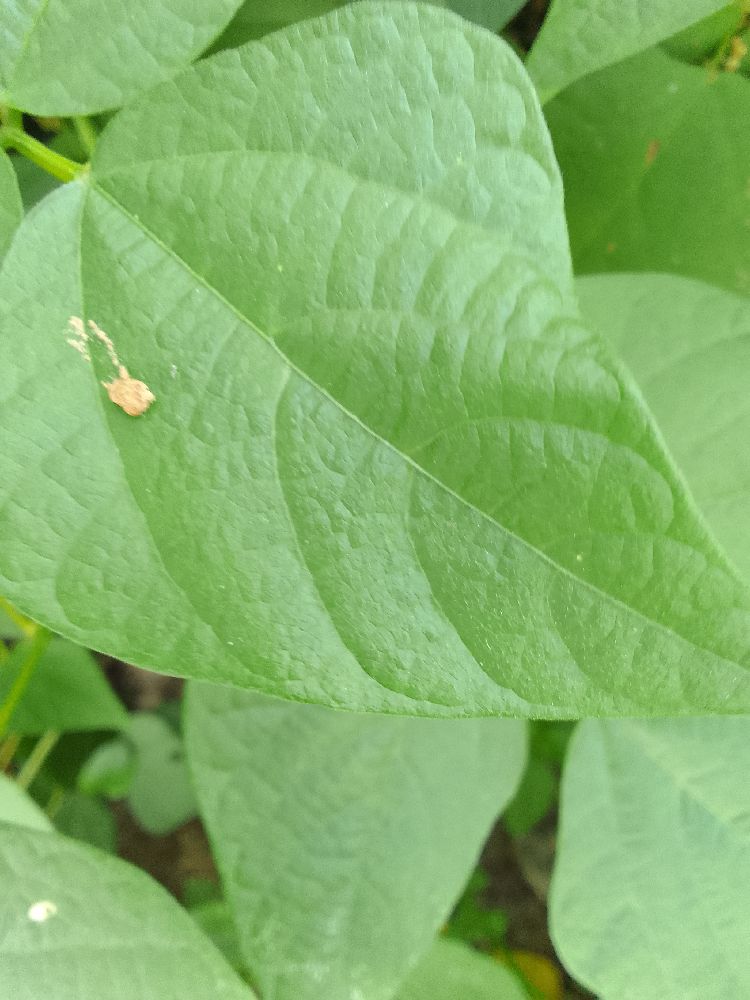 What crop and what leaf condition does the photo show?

common bean, healthy
